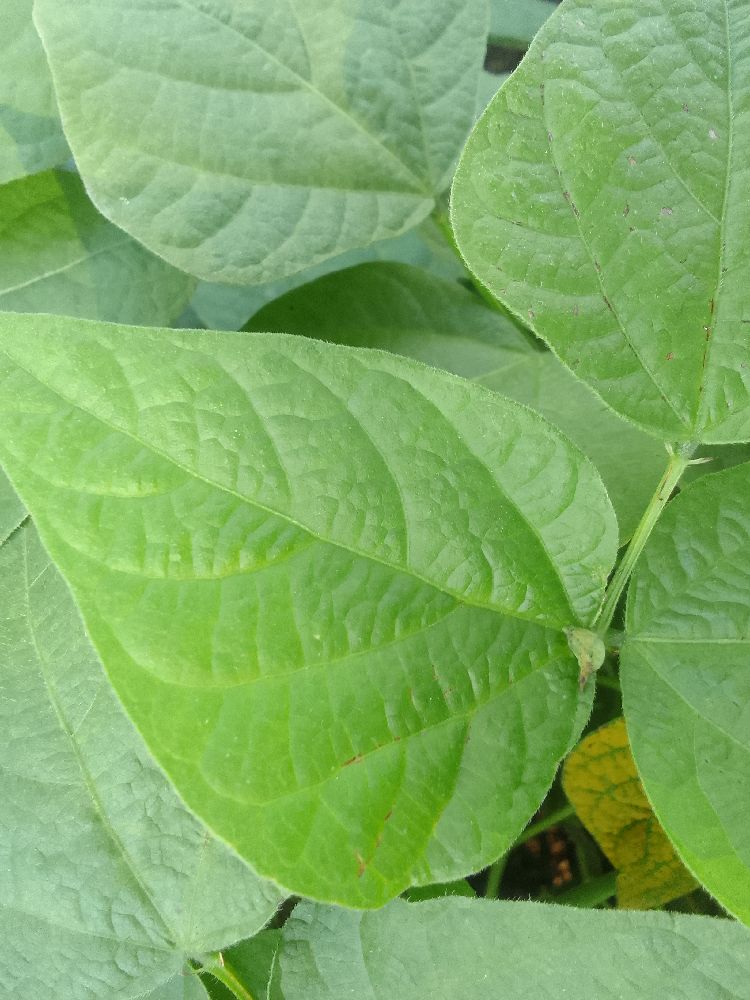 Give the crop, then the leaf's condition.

common bean, healthy
